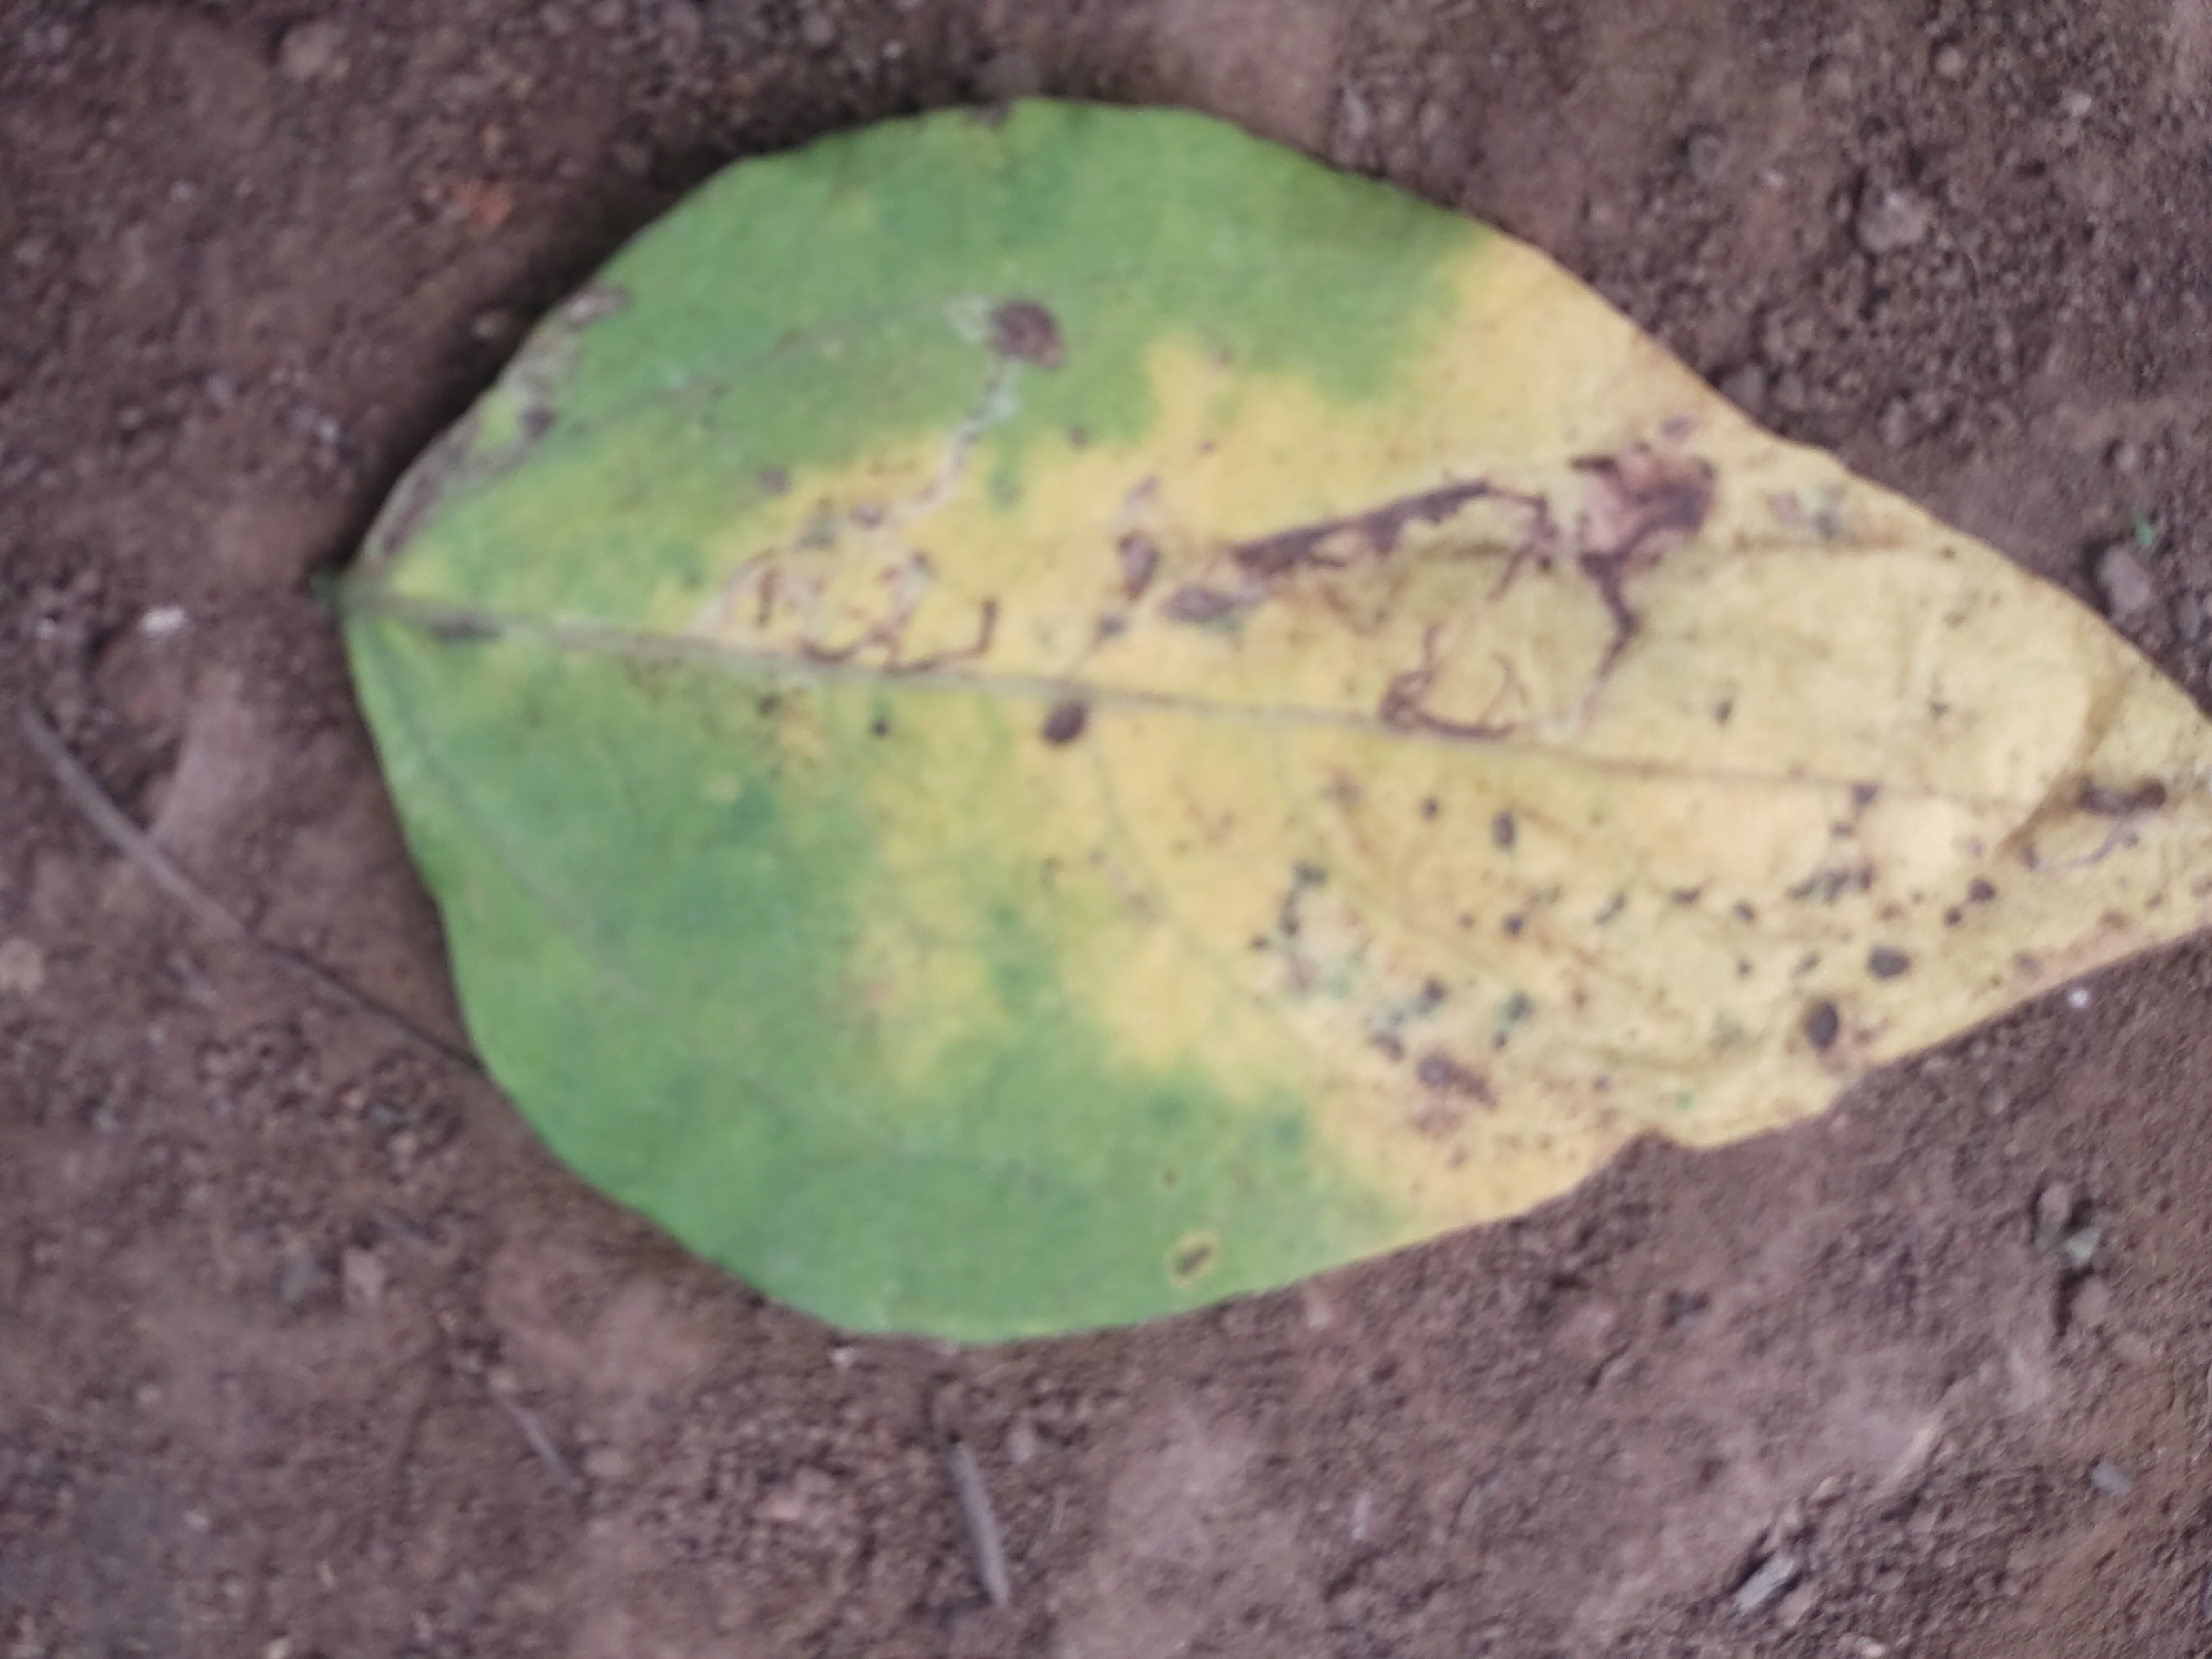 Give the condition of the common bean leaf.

anthracnose
